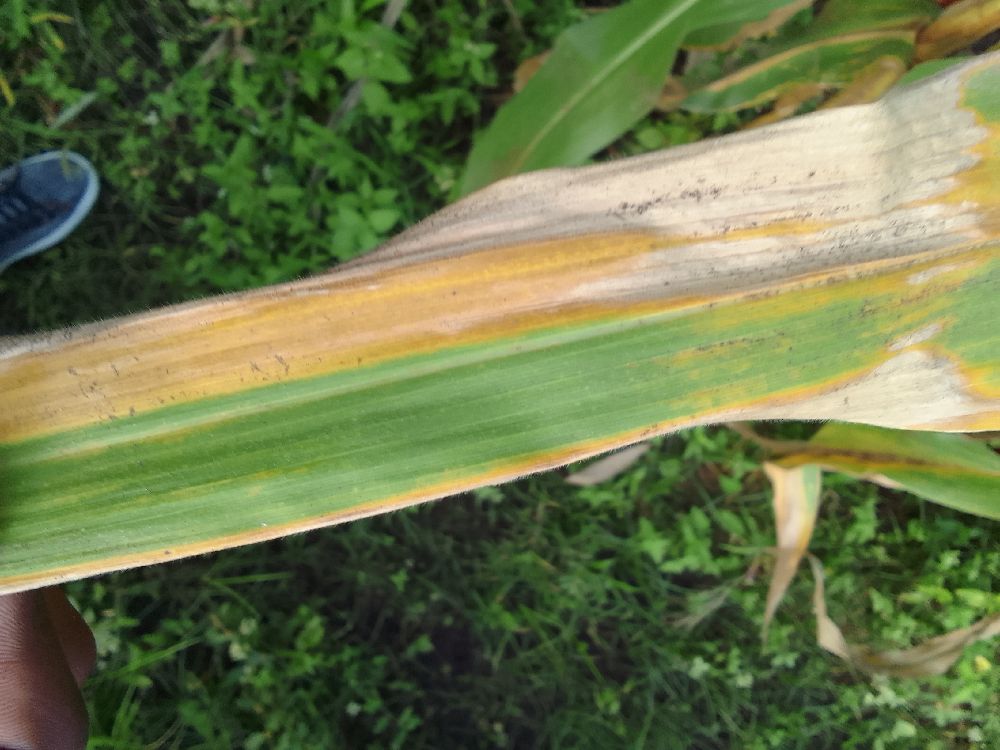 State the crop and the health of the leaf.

maize, maize lethal necrosis
